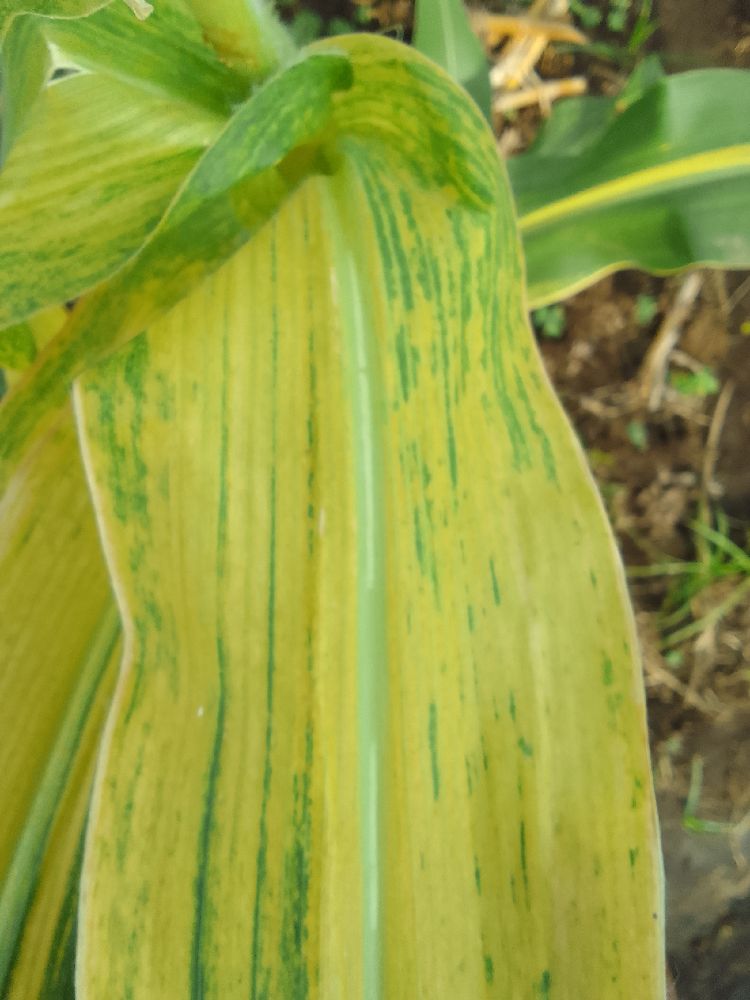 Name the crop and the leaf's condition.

maize, maize lethal necrosis
